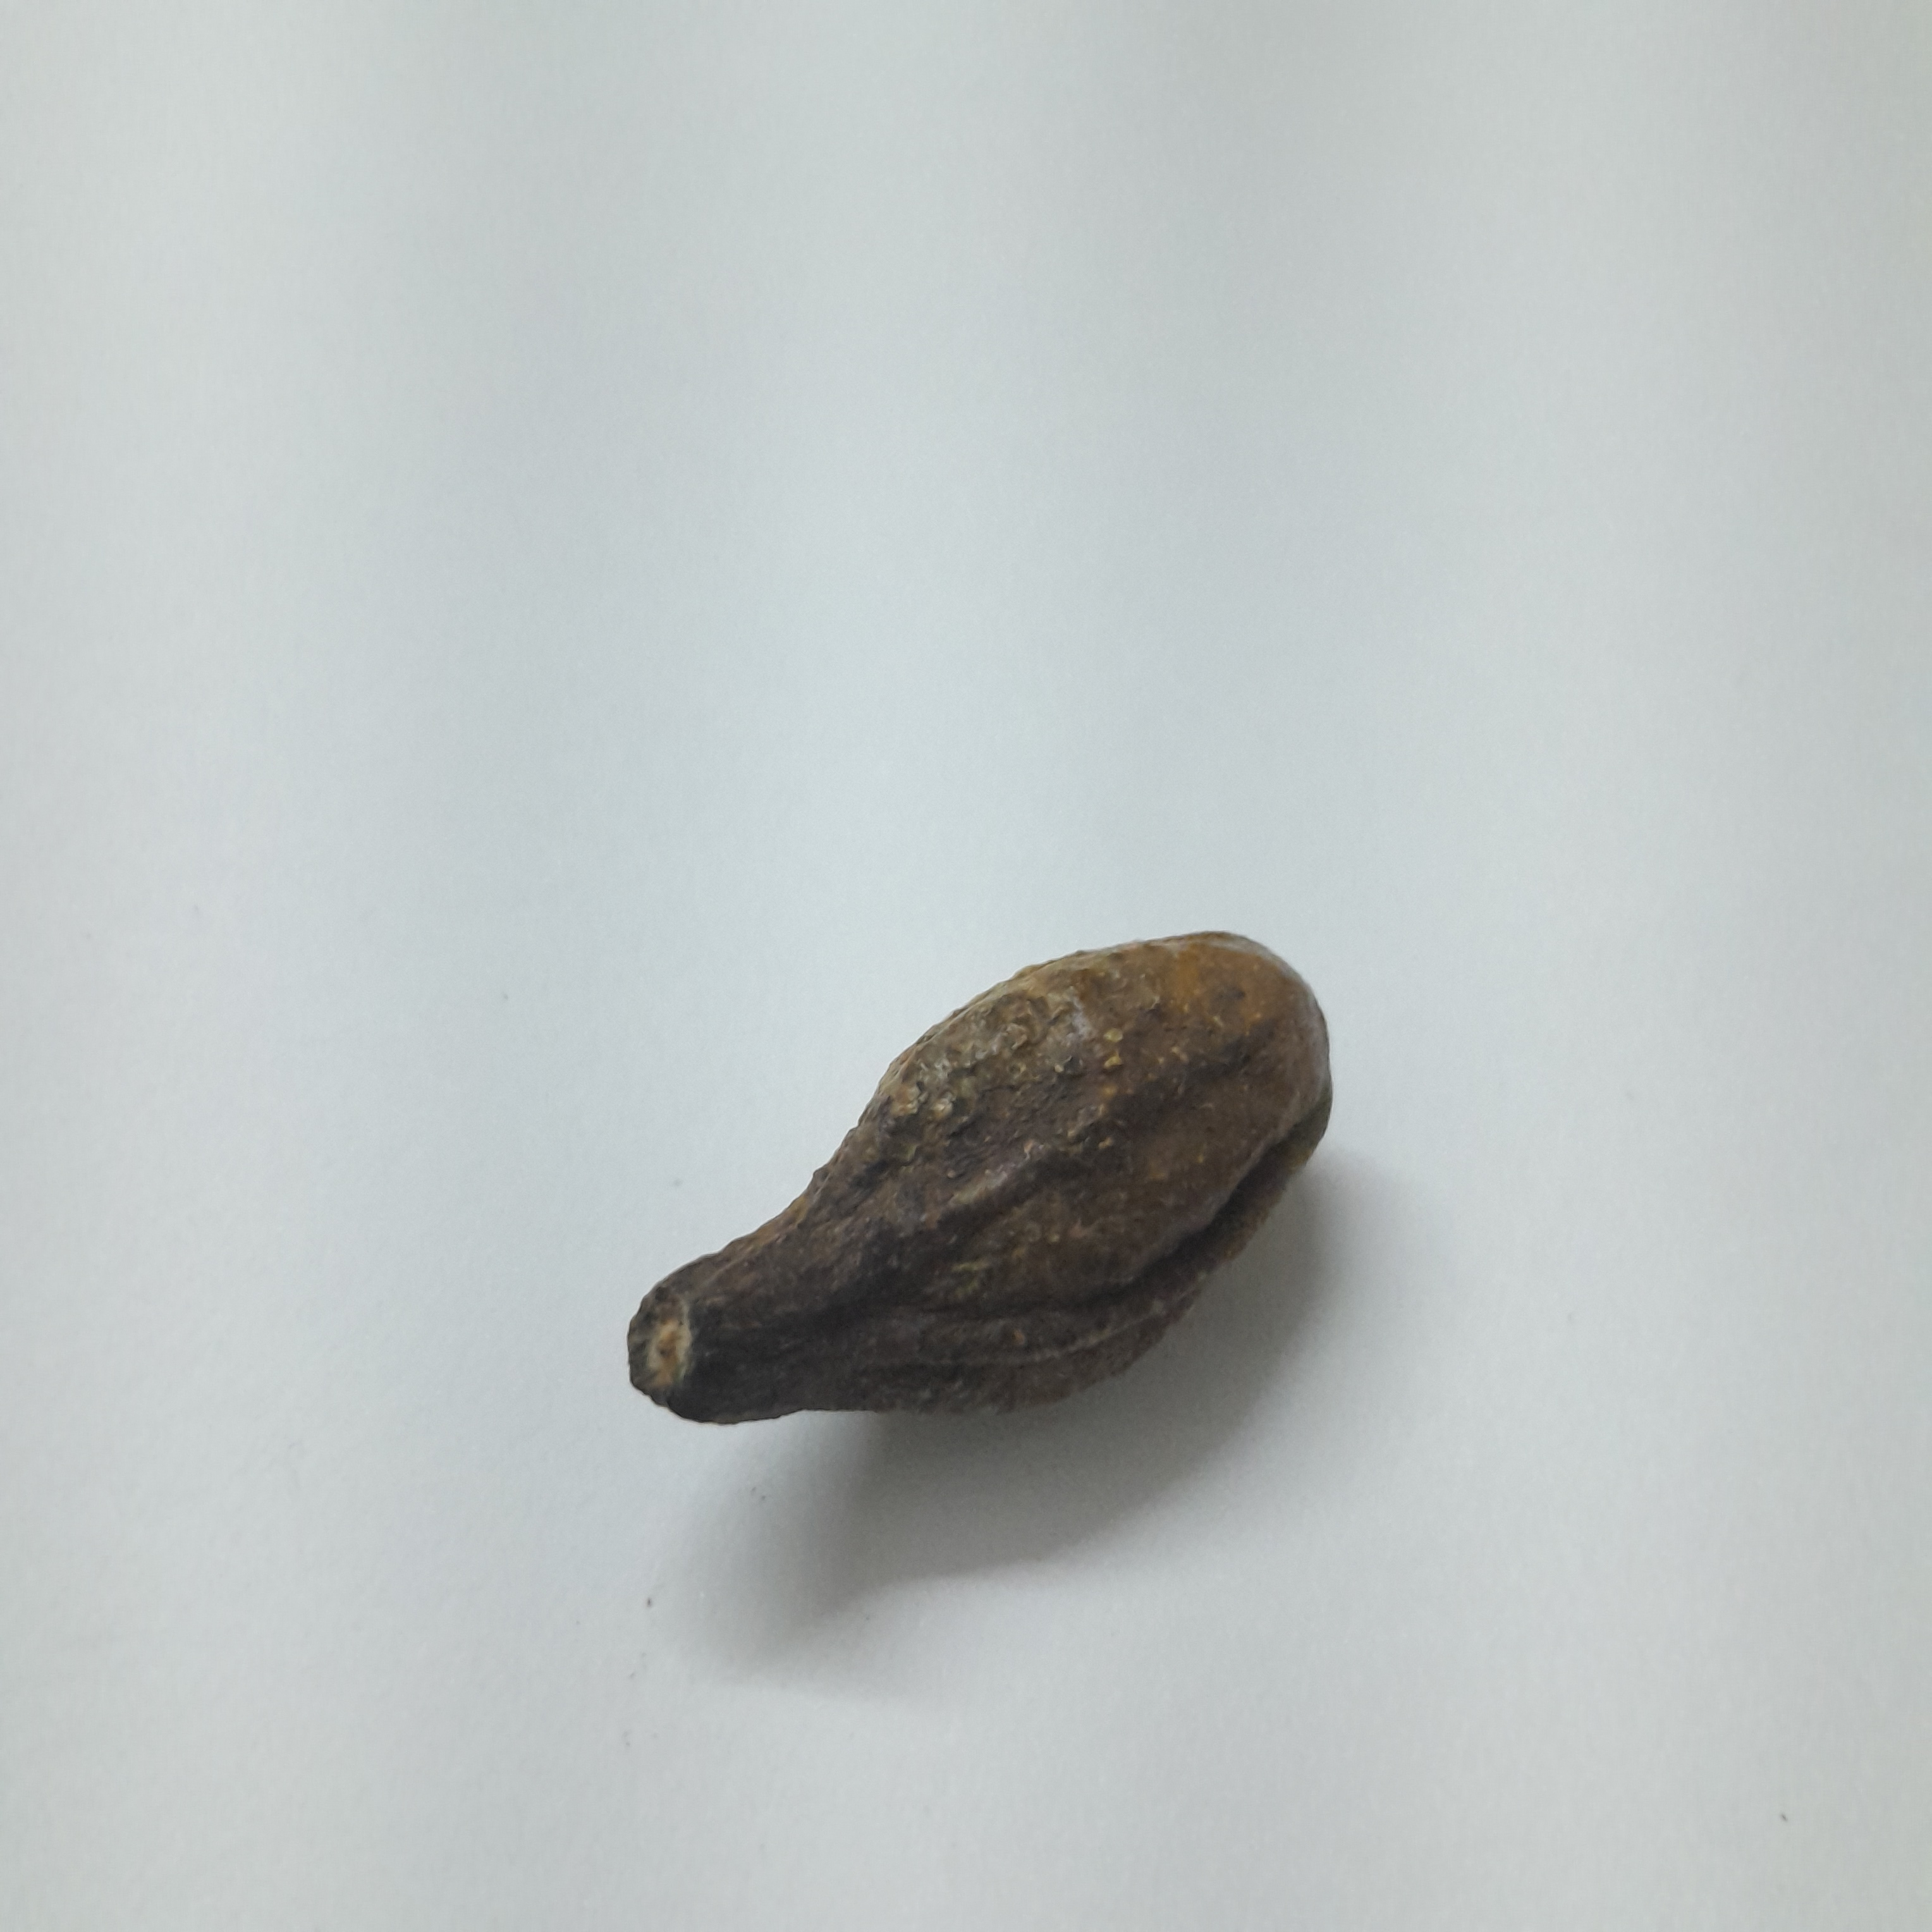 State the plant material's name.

hirdaa
